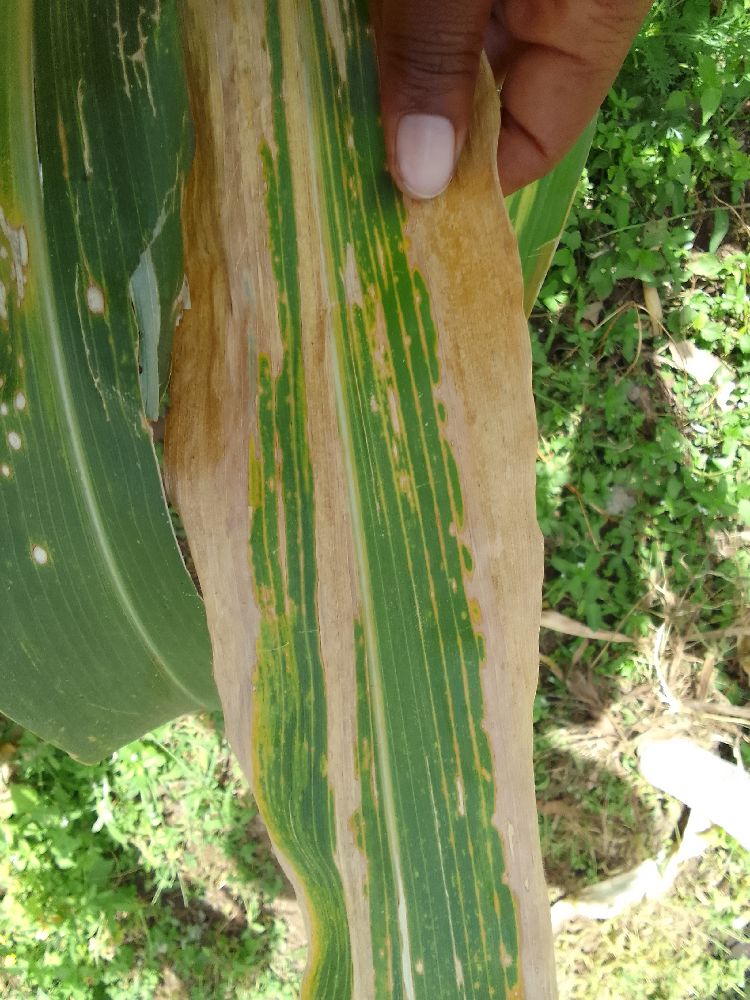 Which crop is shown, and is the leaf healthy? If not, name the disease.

maize, maize lethal necrosis
